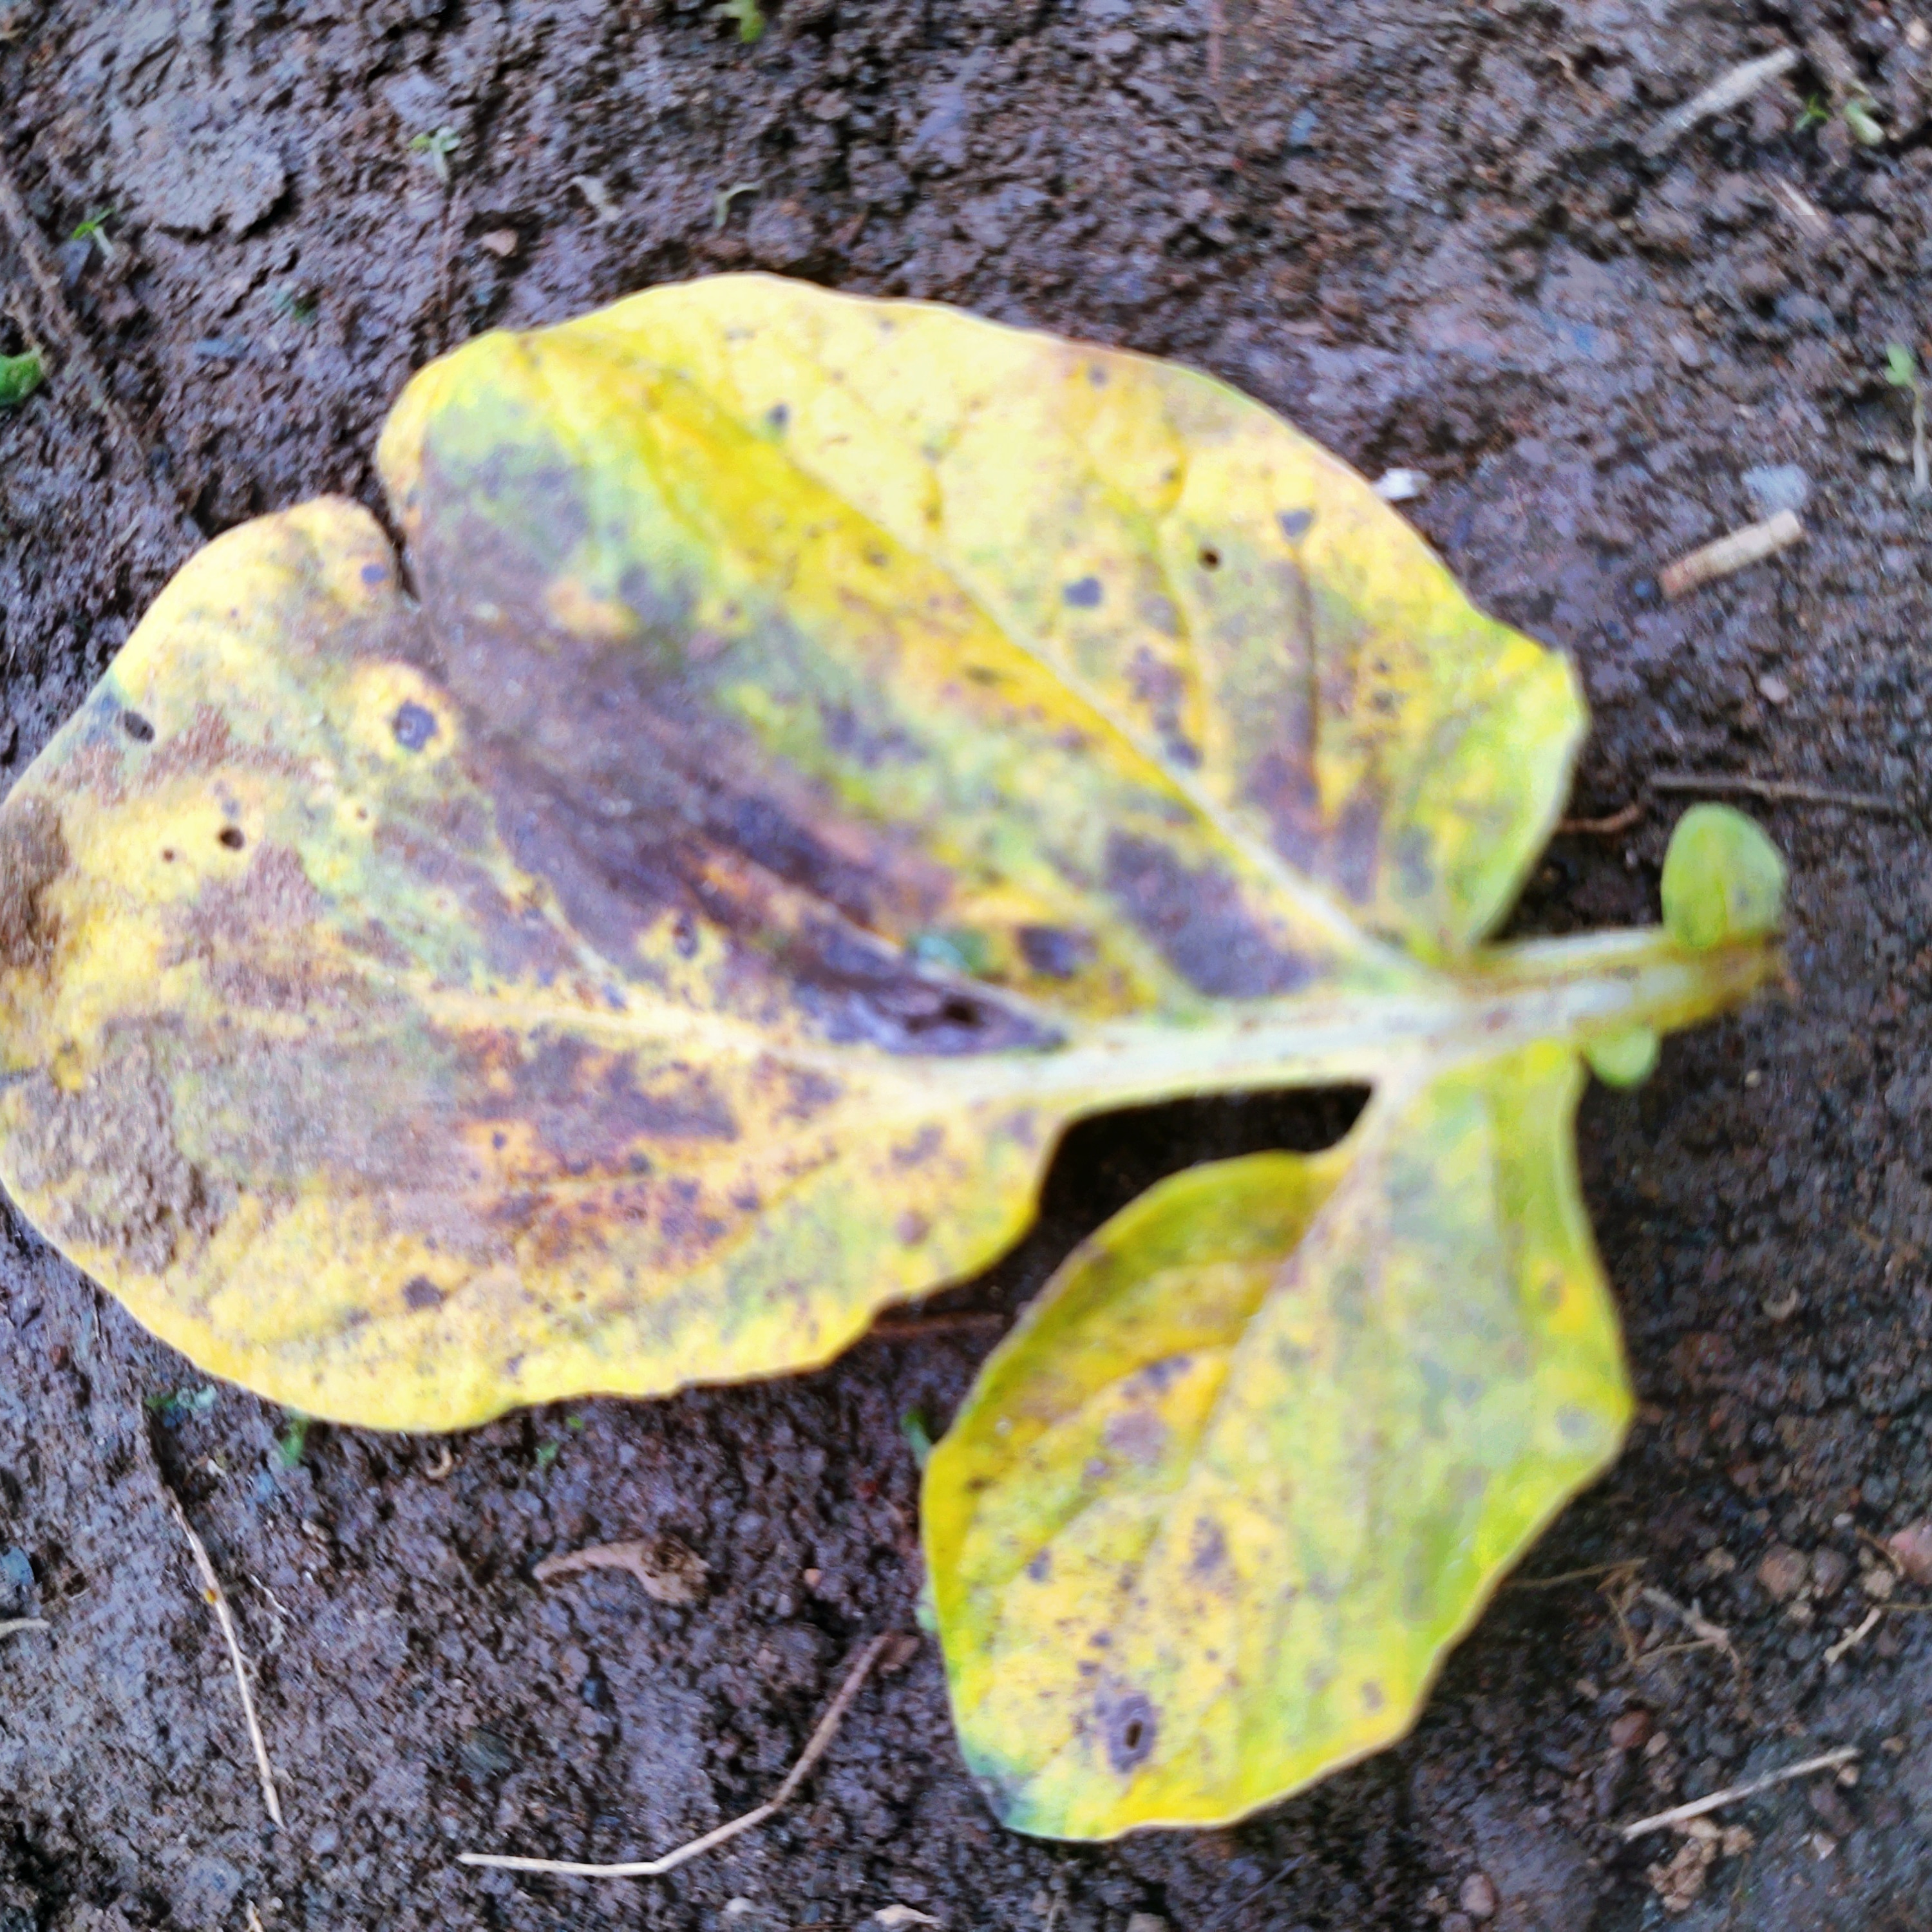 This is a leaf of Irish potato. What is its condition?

late blight
